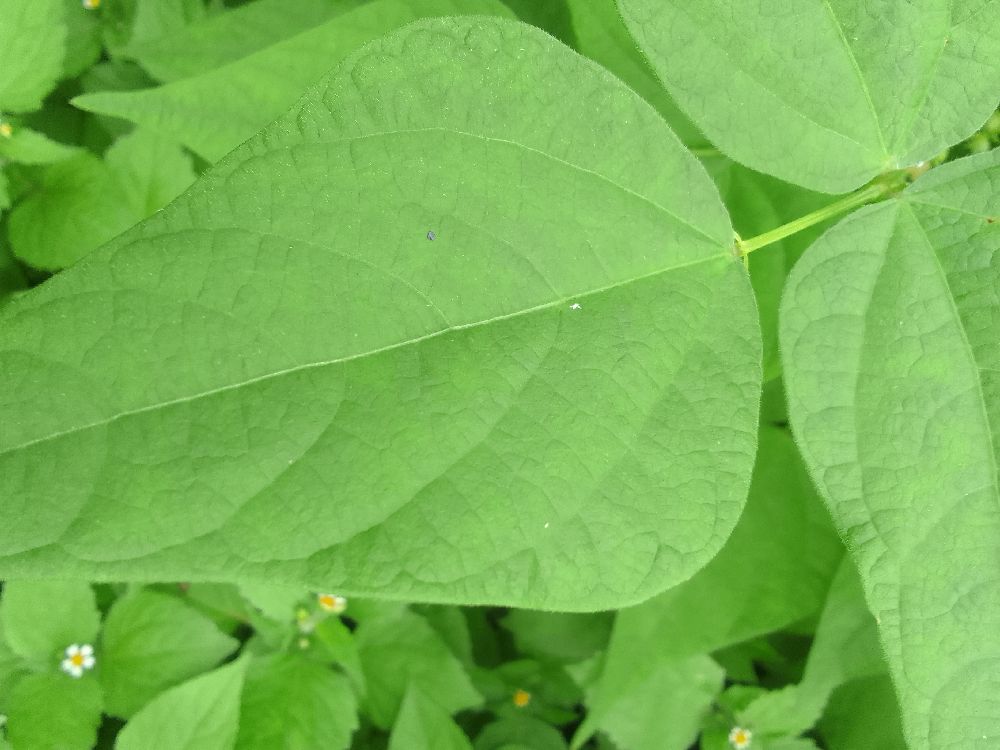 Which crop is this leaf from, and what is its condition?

common bean, healthy
